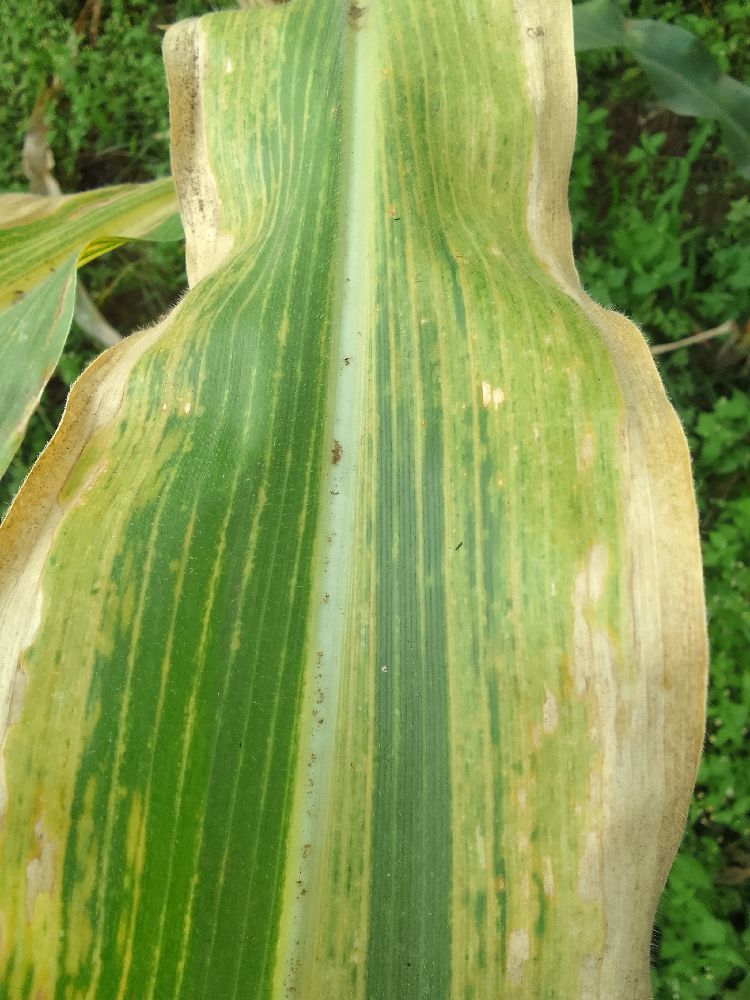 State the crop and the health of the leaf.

maize, maize lethal necrosis
